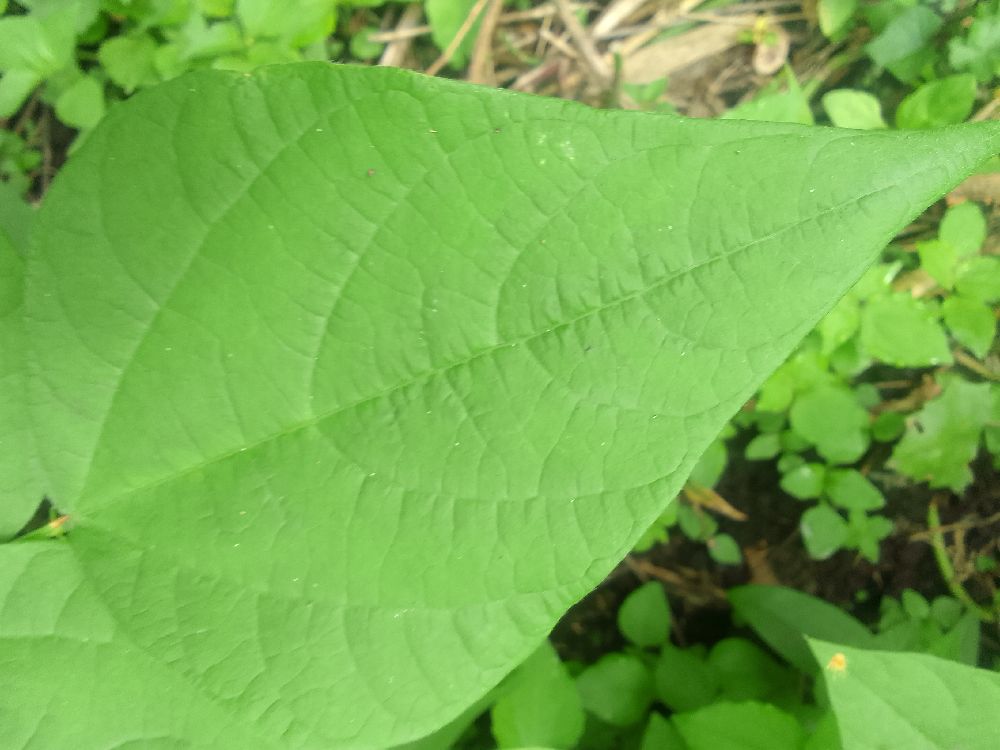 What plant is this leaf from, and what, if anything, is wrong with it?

common bean, healthy
